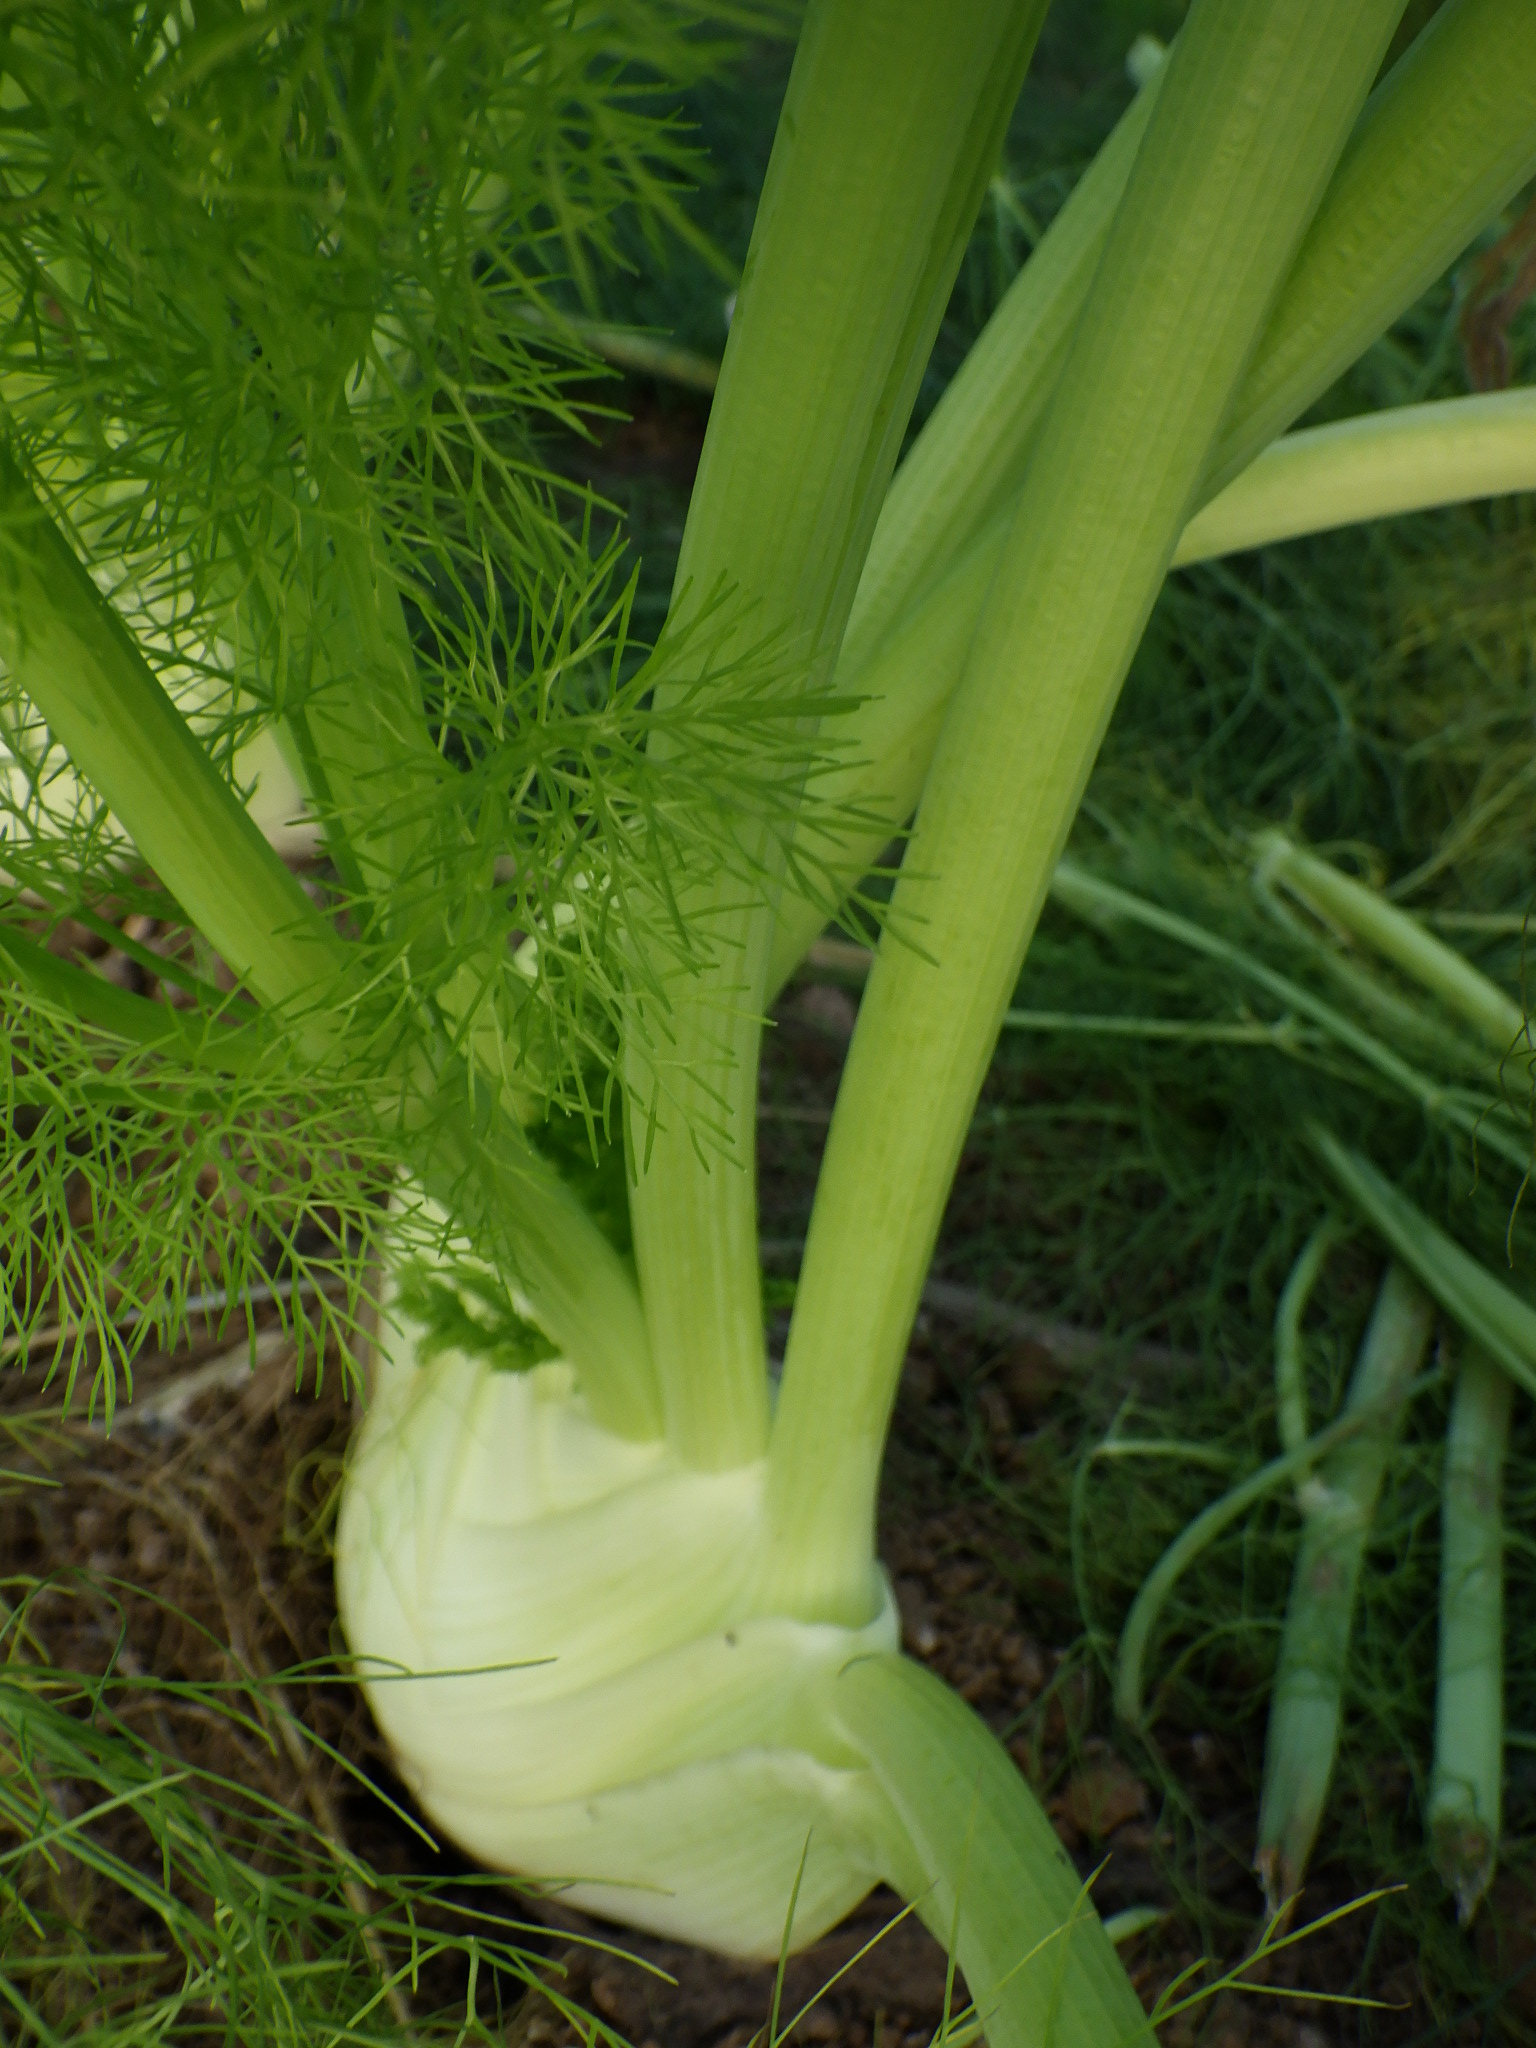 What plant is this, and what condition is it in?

fennel, healthy
